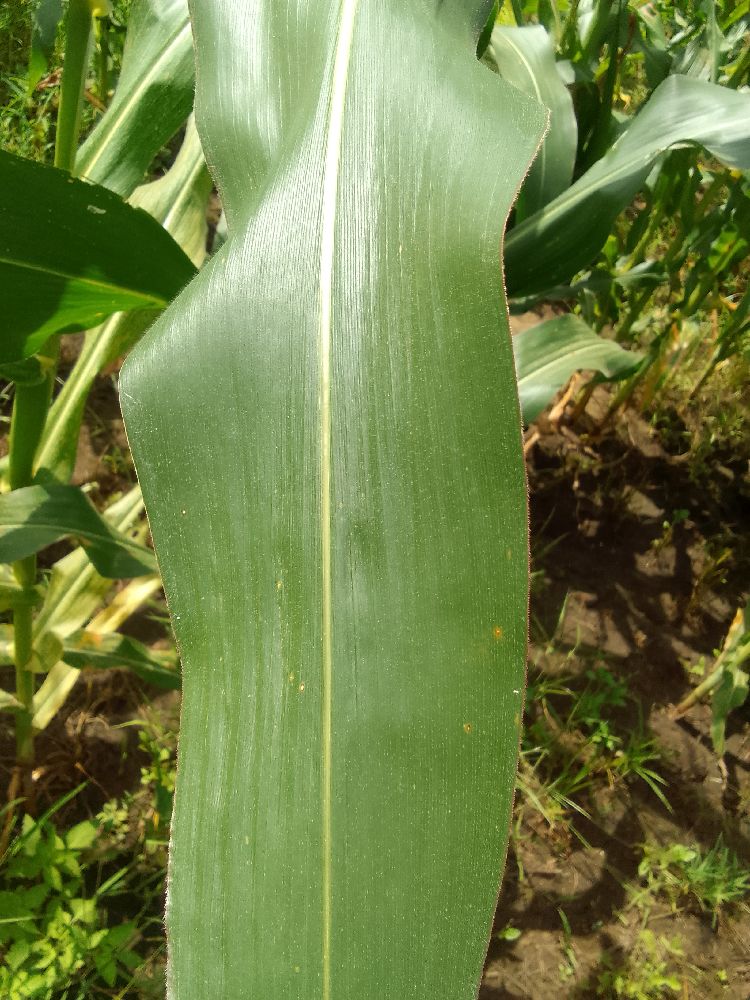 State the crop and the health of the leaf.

maize, healthy
